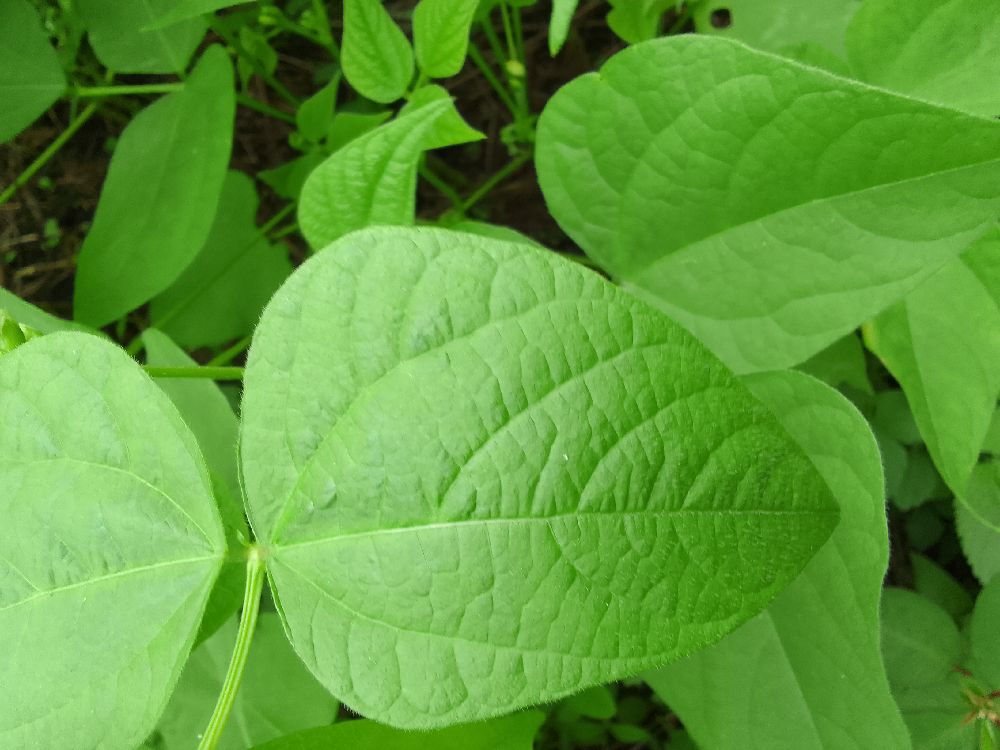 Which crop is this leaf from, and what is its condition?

common bean, healthy
